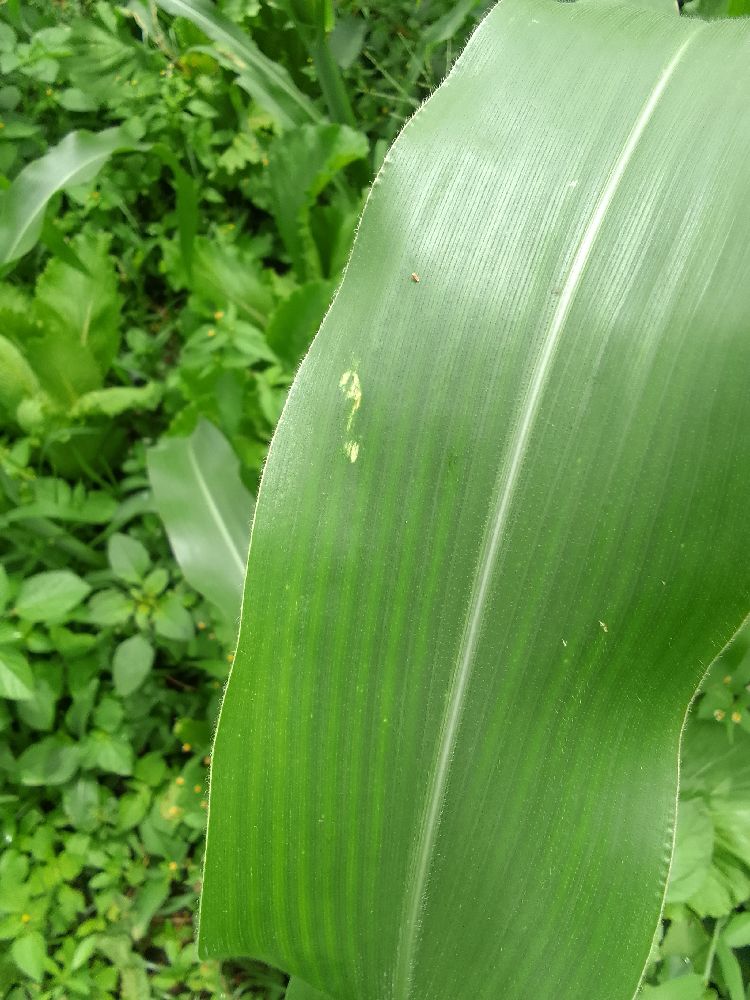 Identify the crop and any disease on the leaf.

maize, healthy
